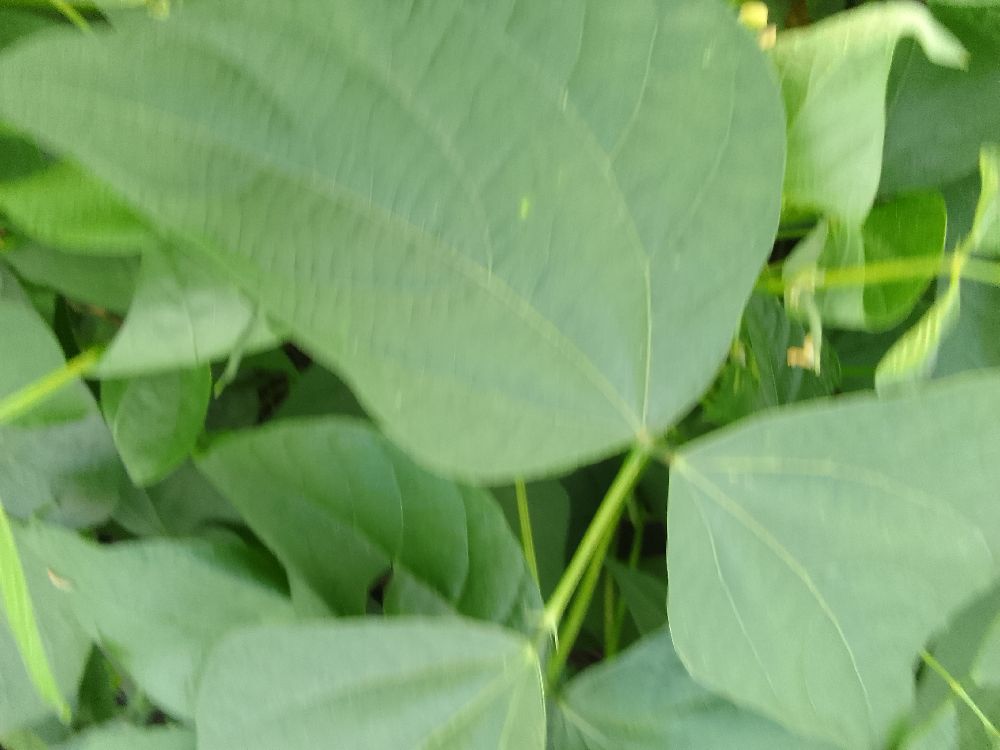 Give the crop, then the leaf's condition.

common bean, healthy
